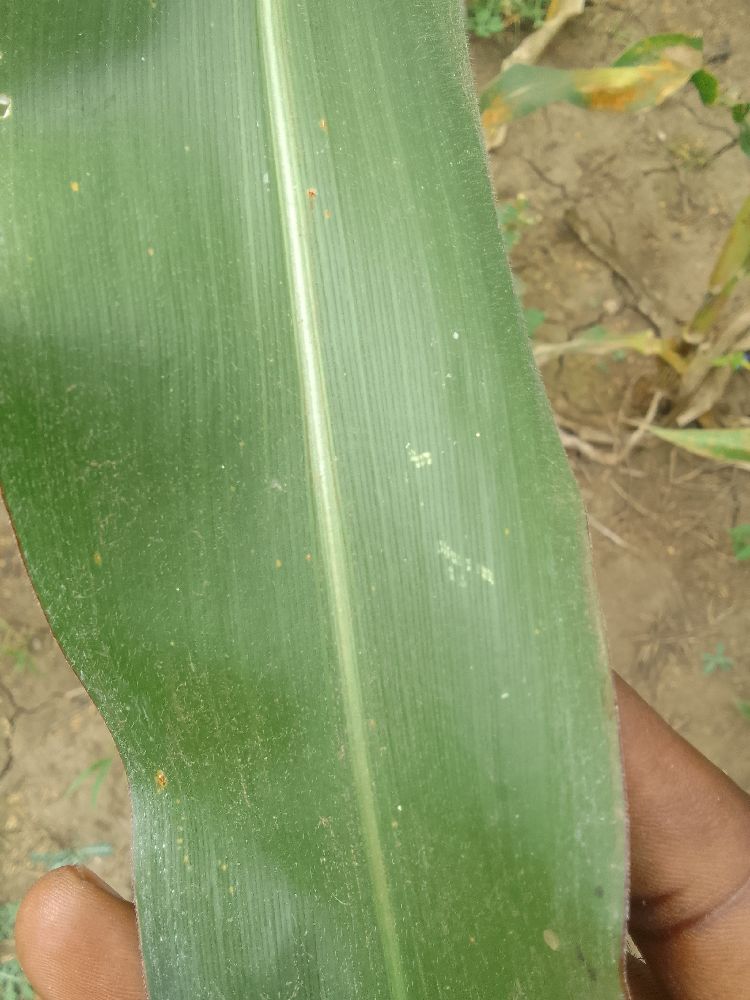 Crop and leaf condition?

maize, healthy
